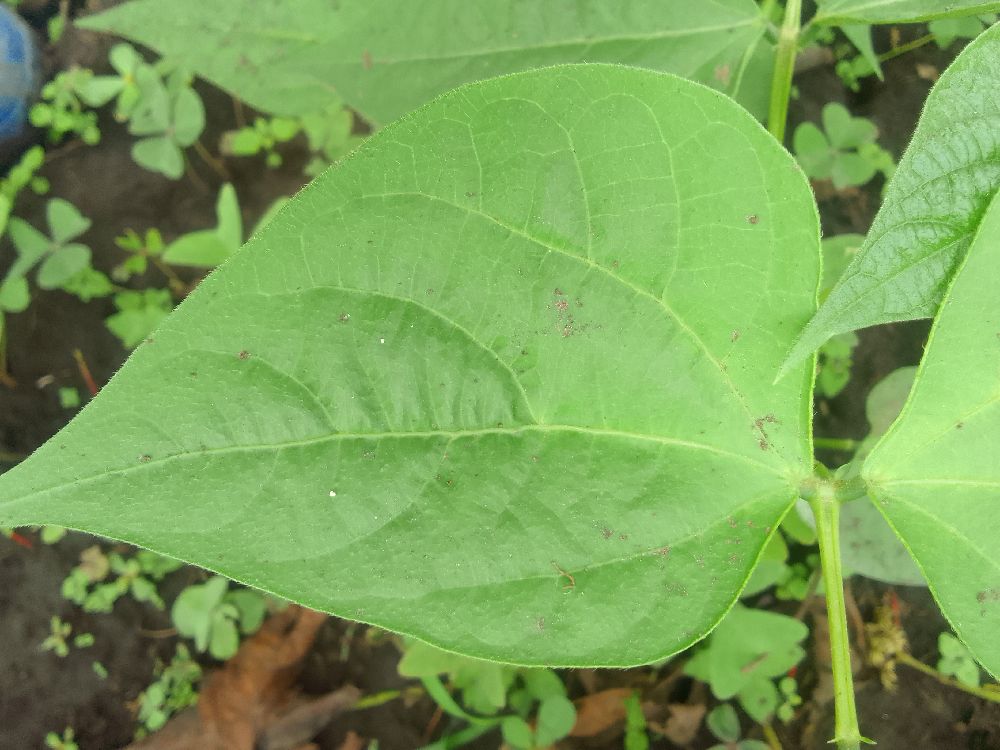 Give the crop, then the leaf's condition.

common bean, healthy
